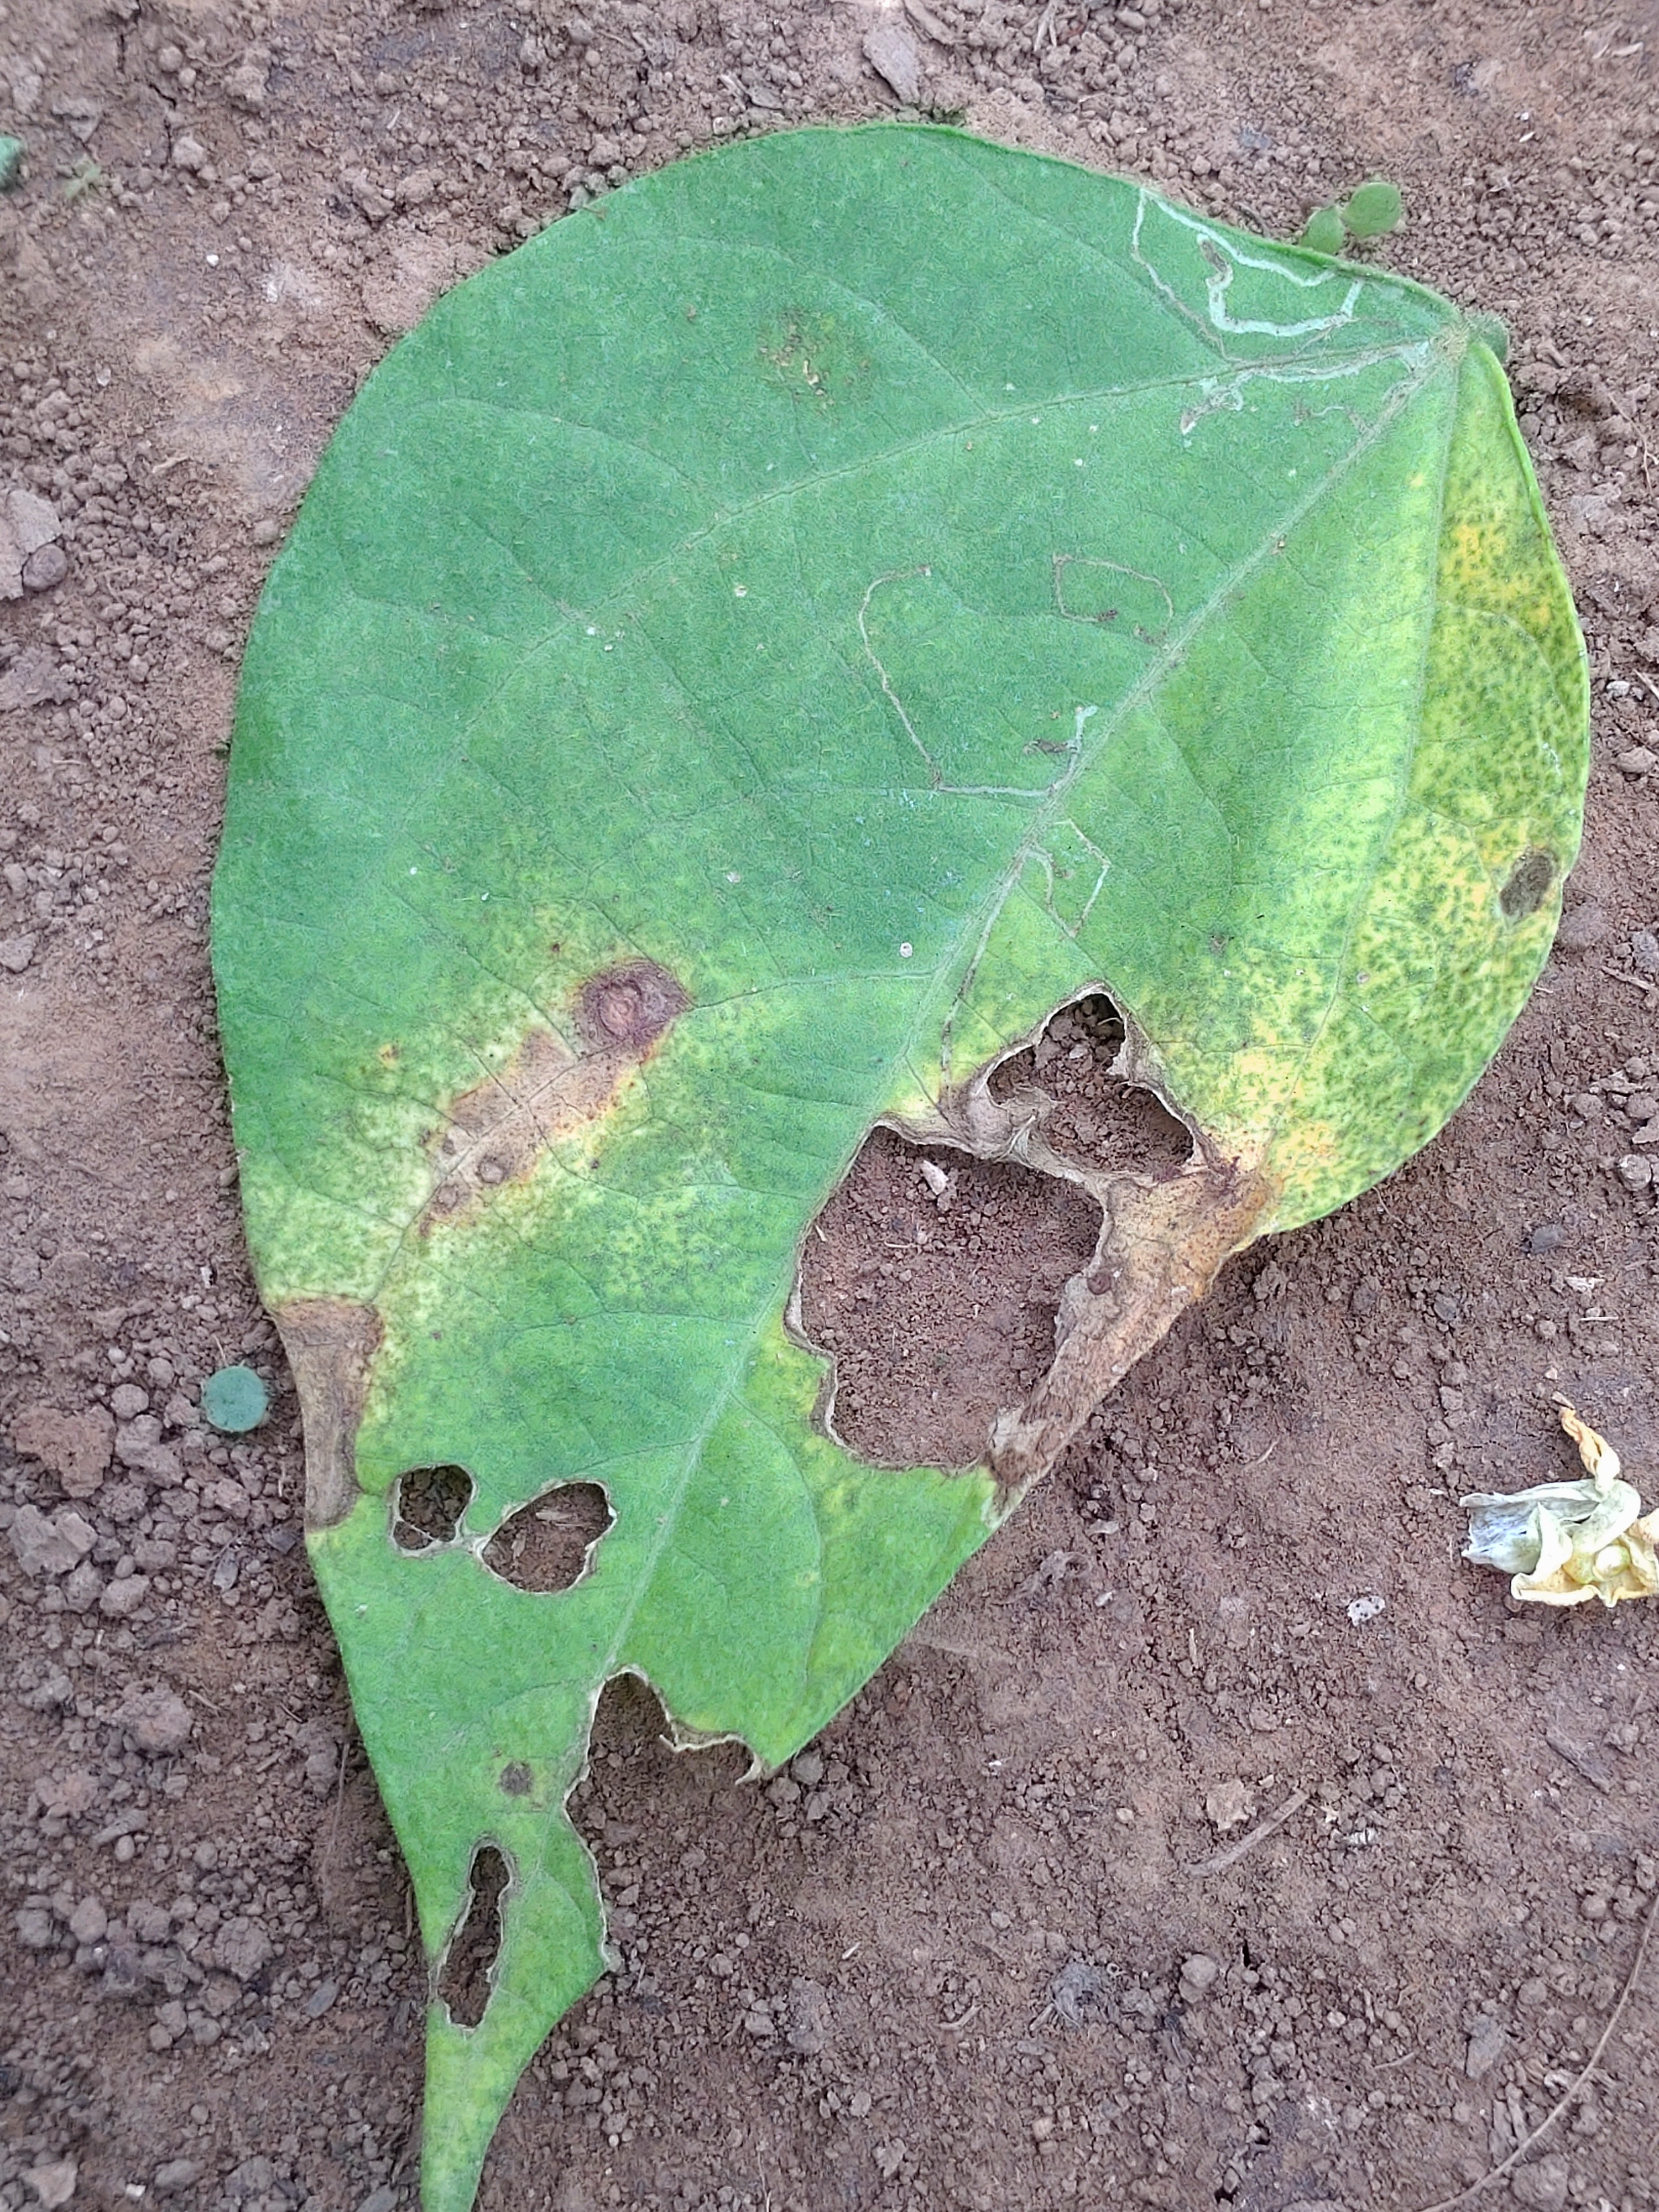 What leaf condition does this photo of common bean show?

anthracnose
